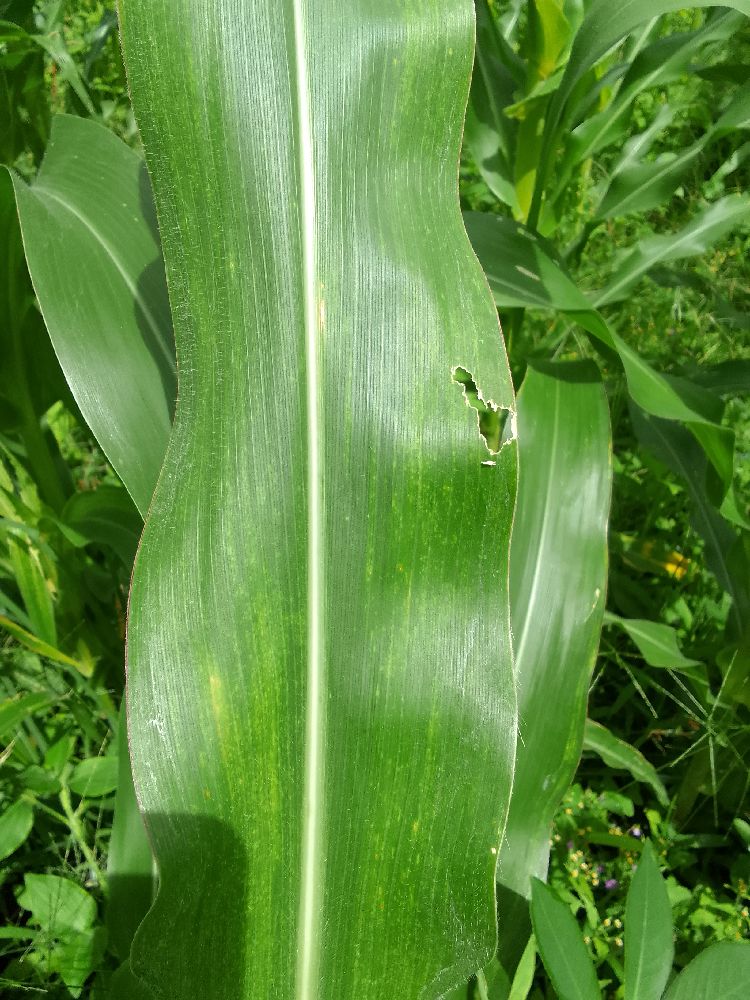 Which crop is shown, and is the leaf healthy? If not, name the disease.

maize, healthy
